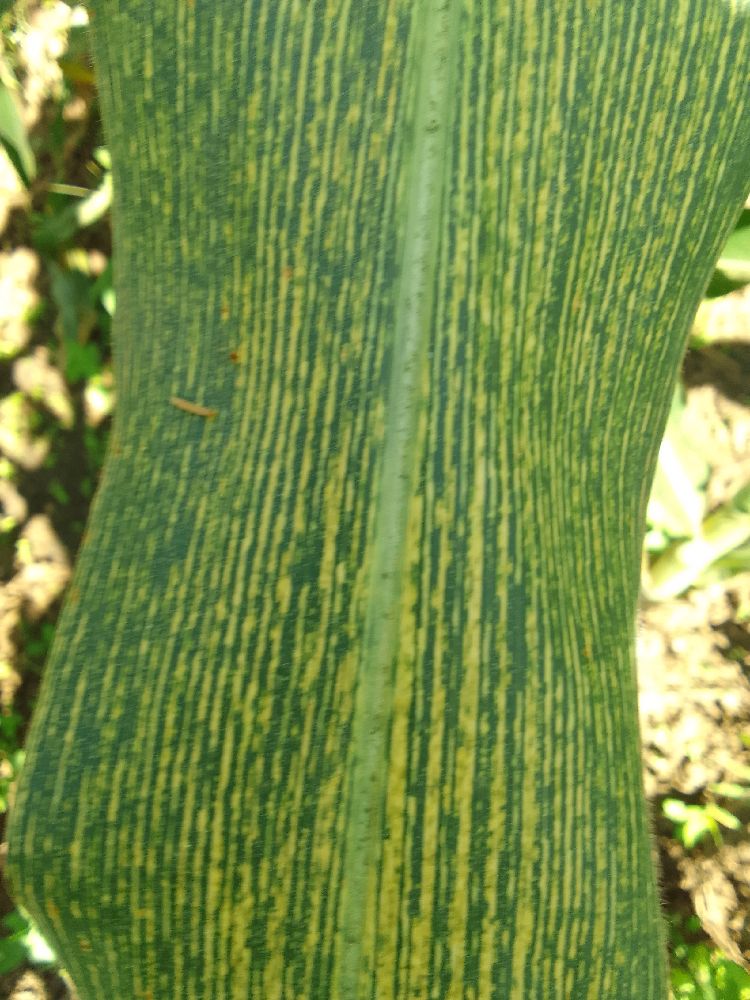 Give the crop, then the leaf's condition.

maize, maize streak virus
